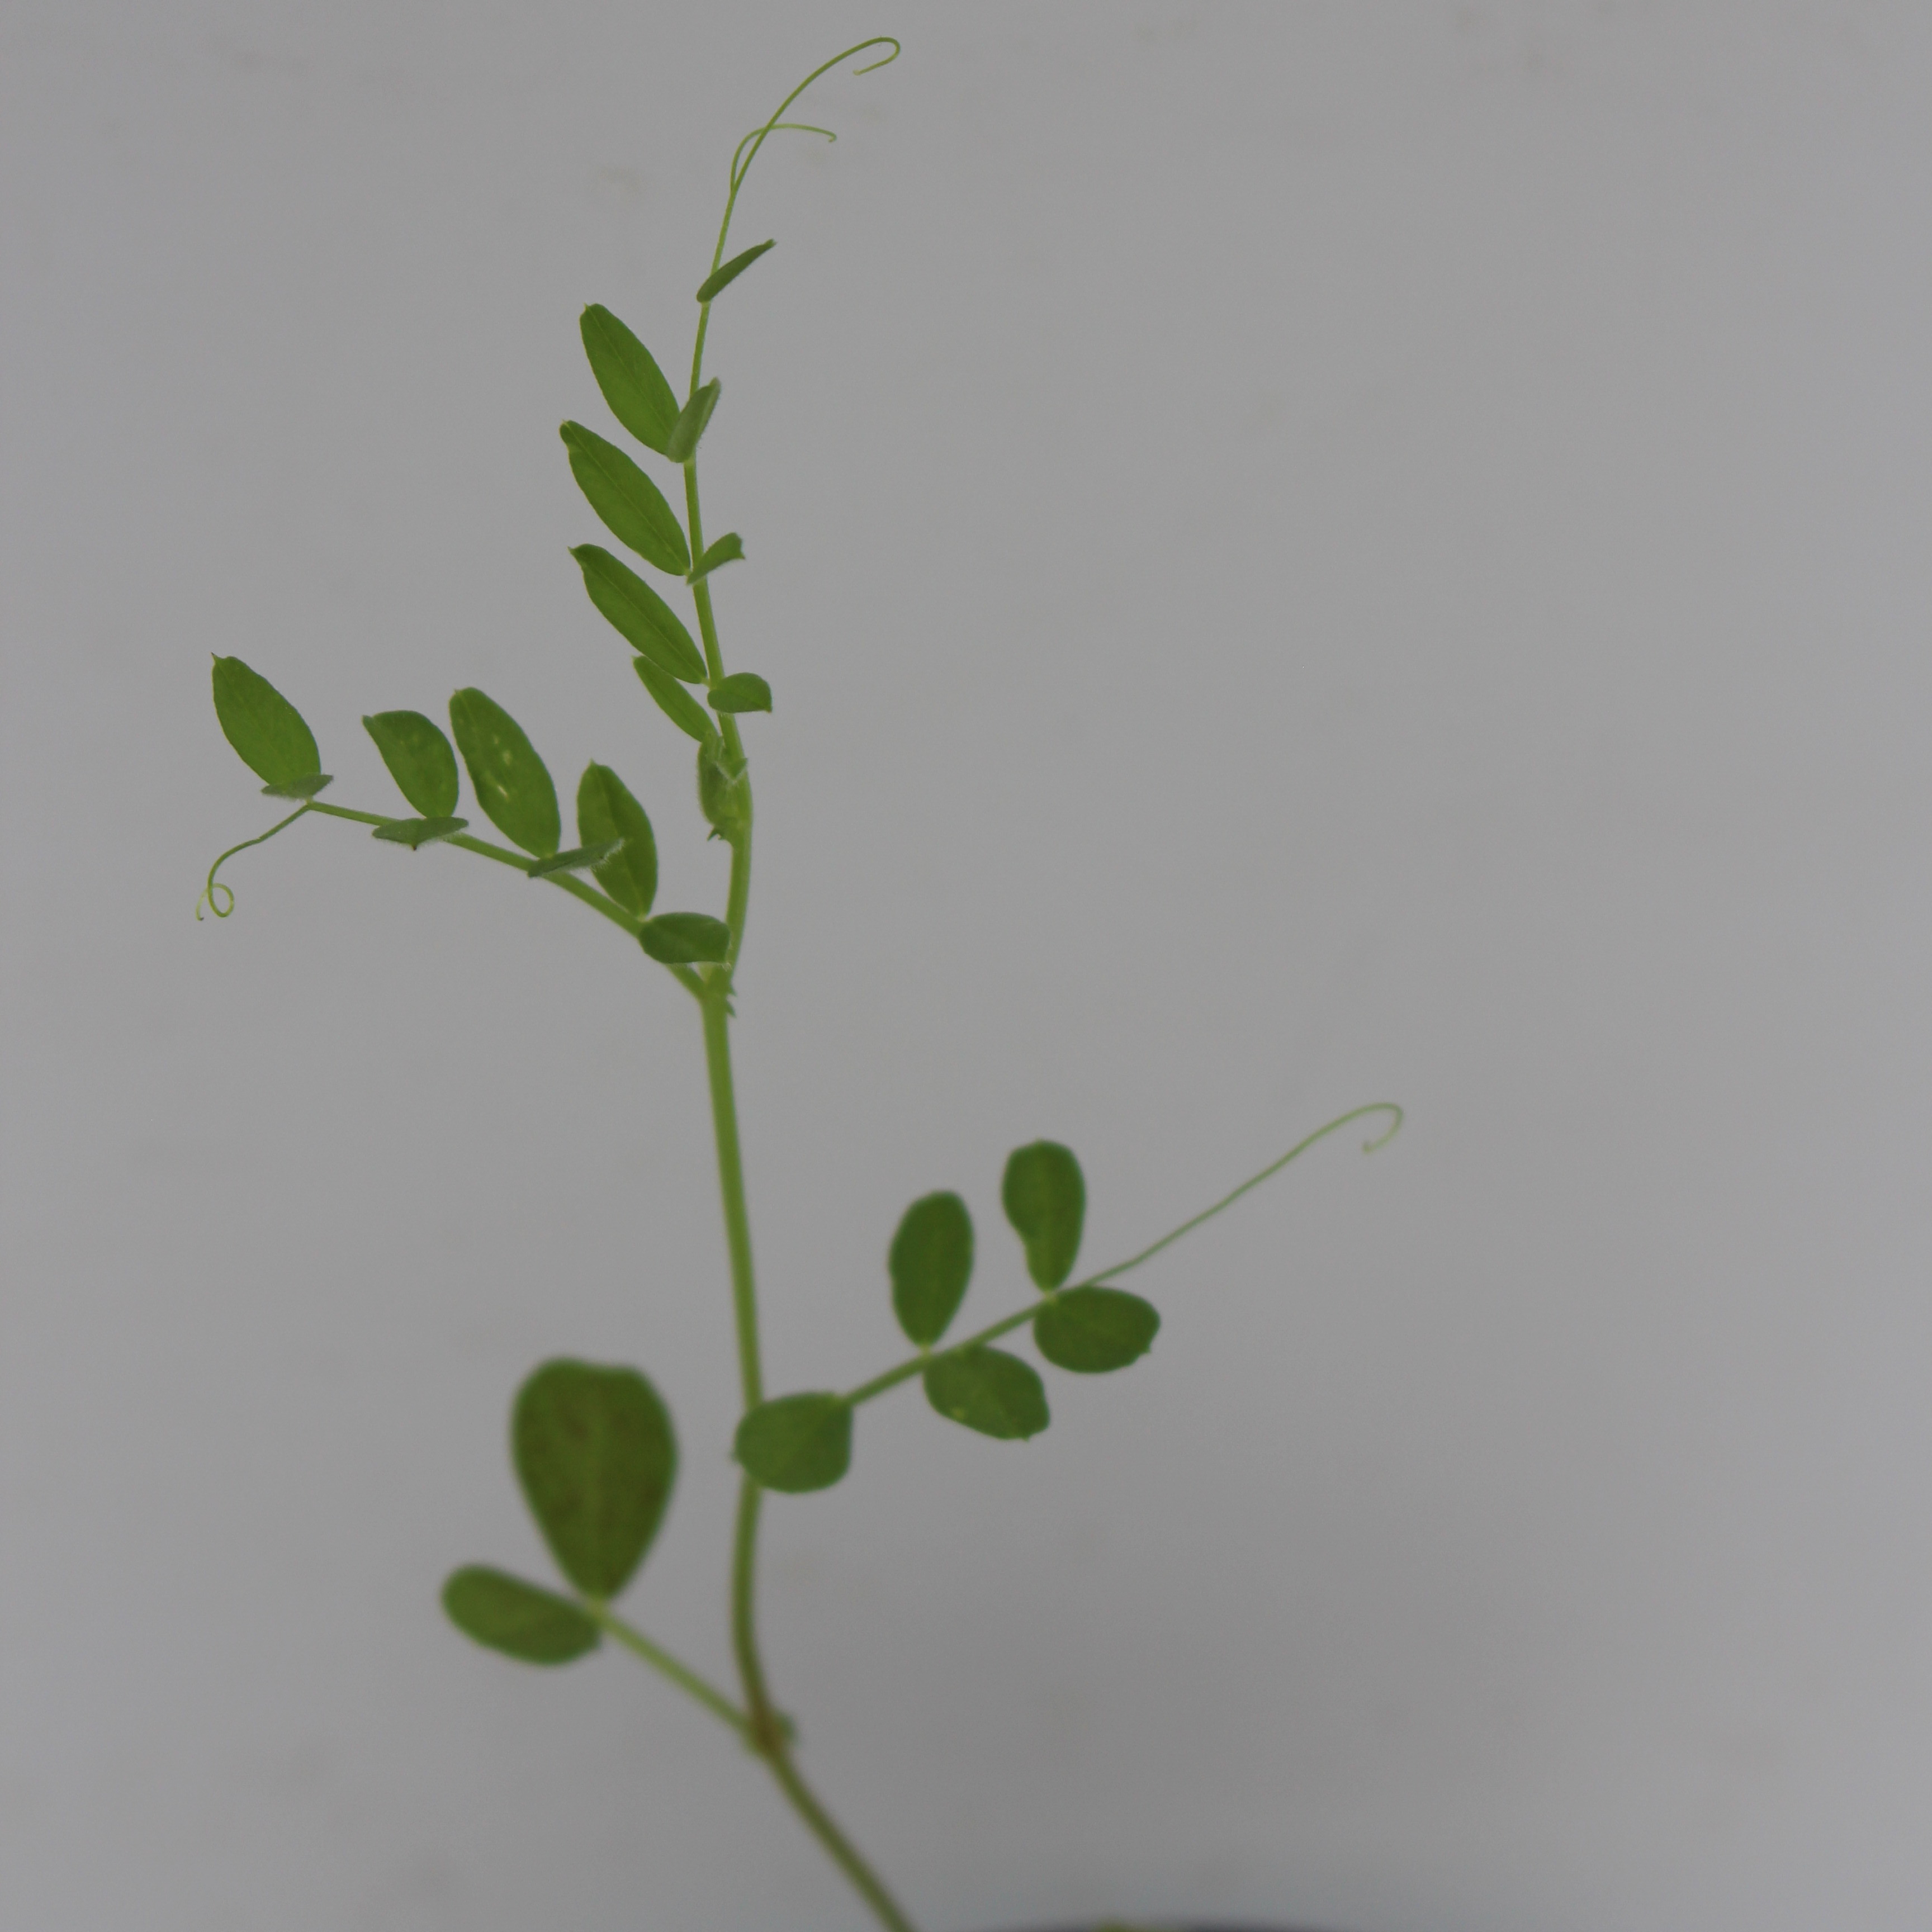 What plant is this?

Vicia sativa
